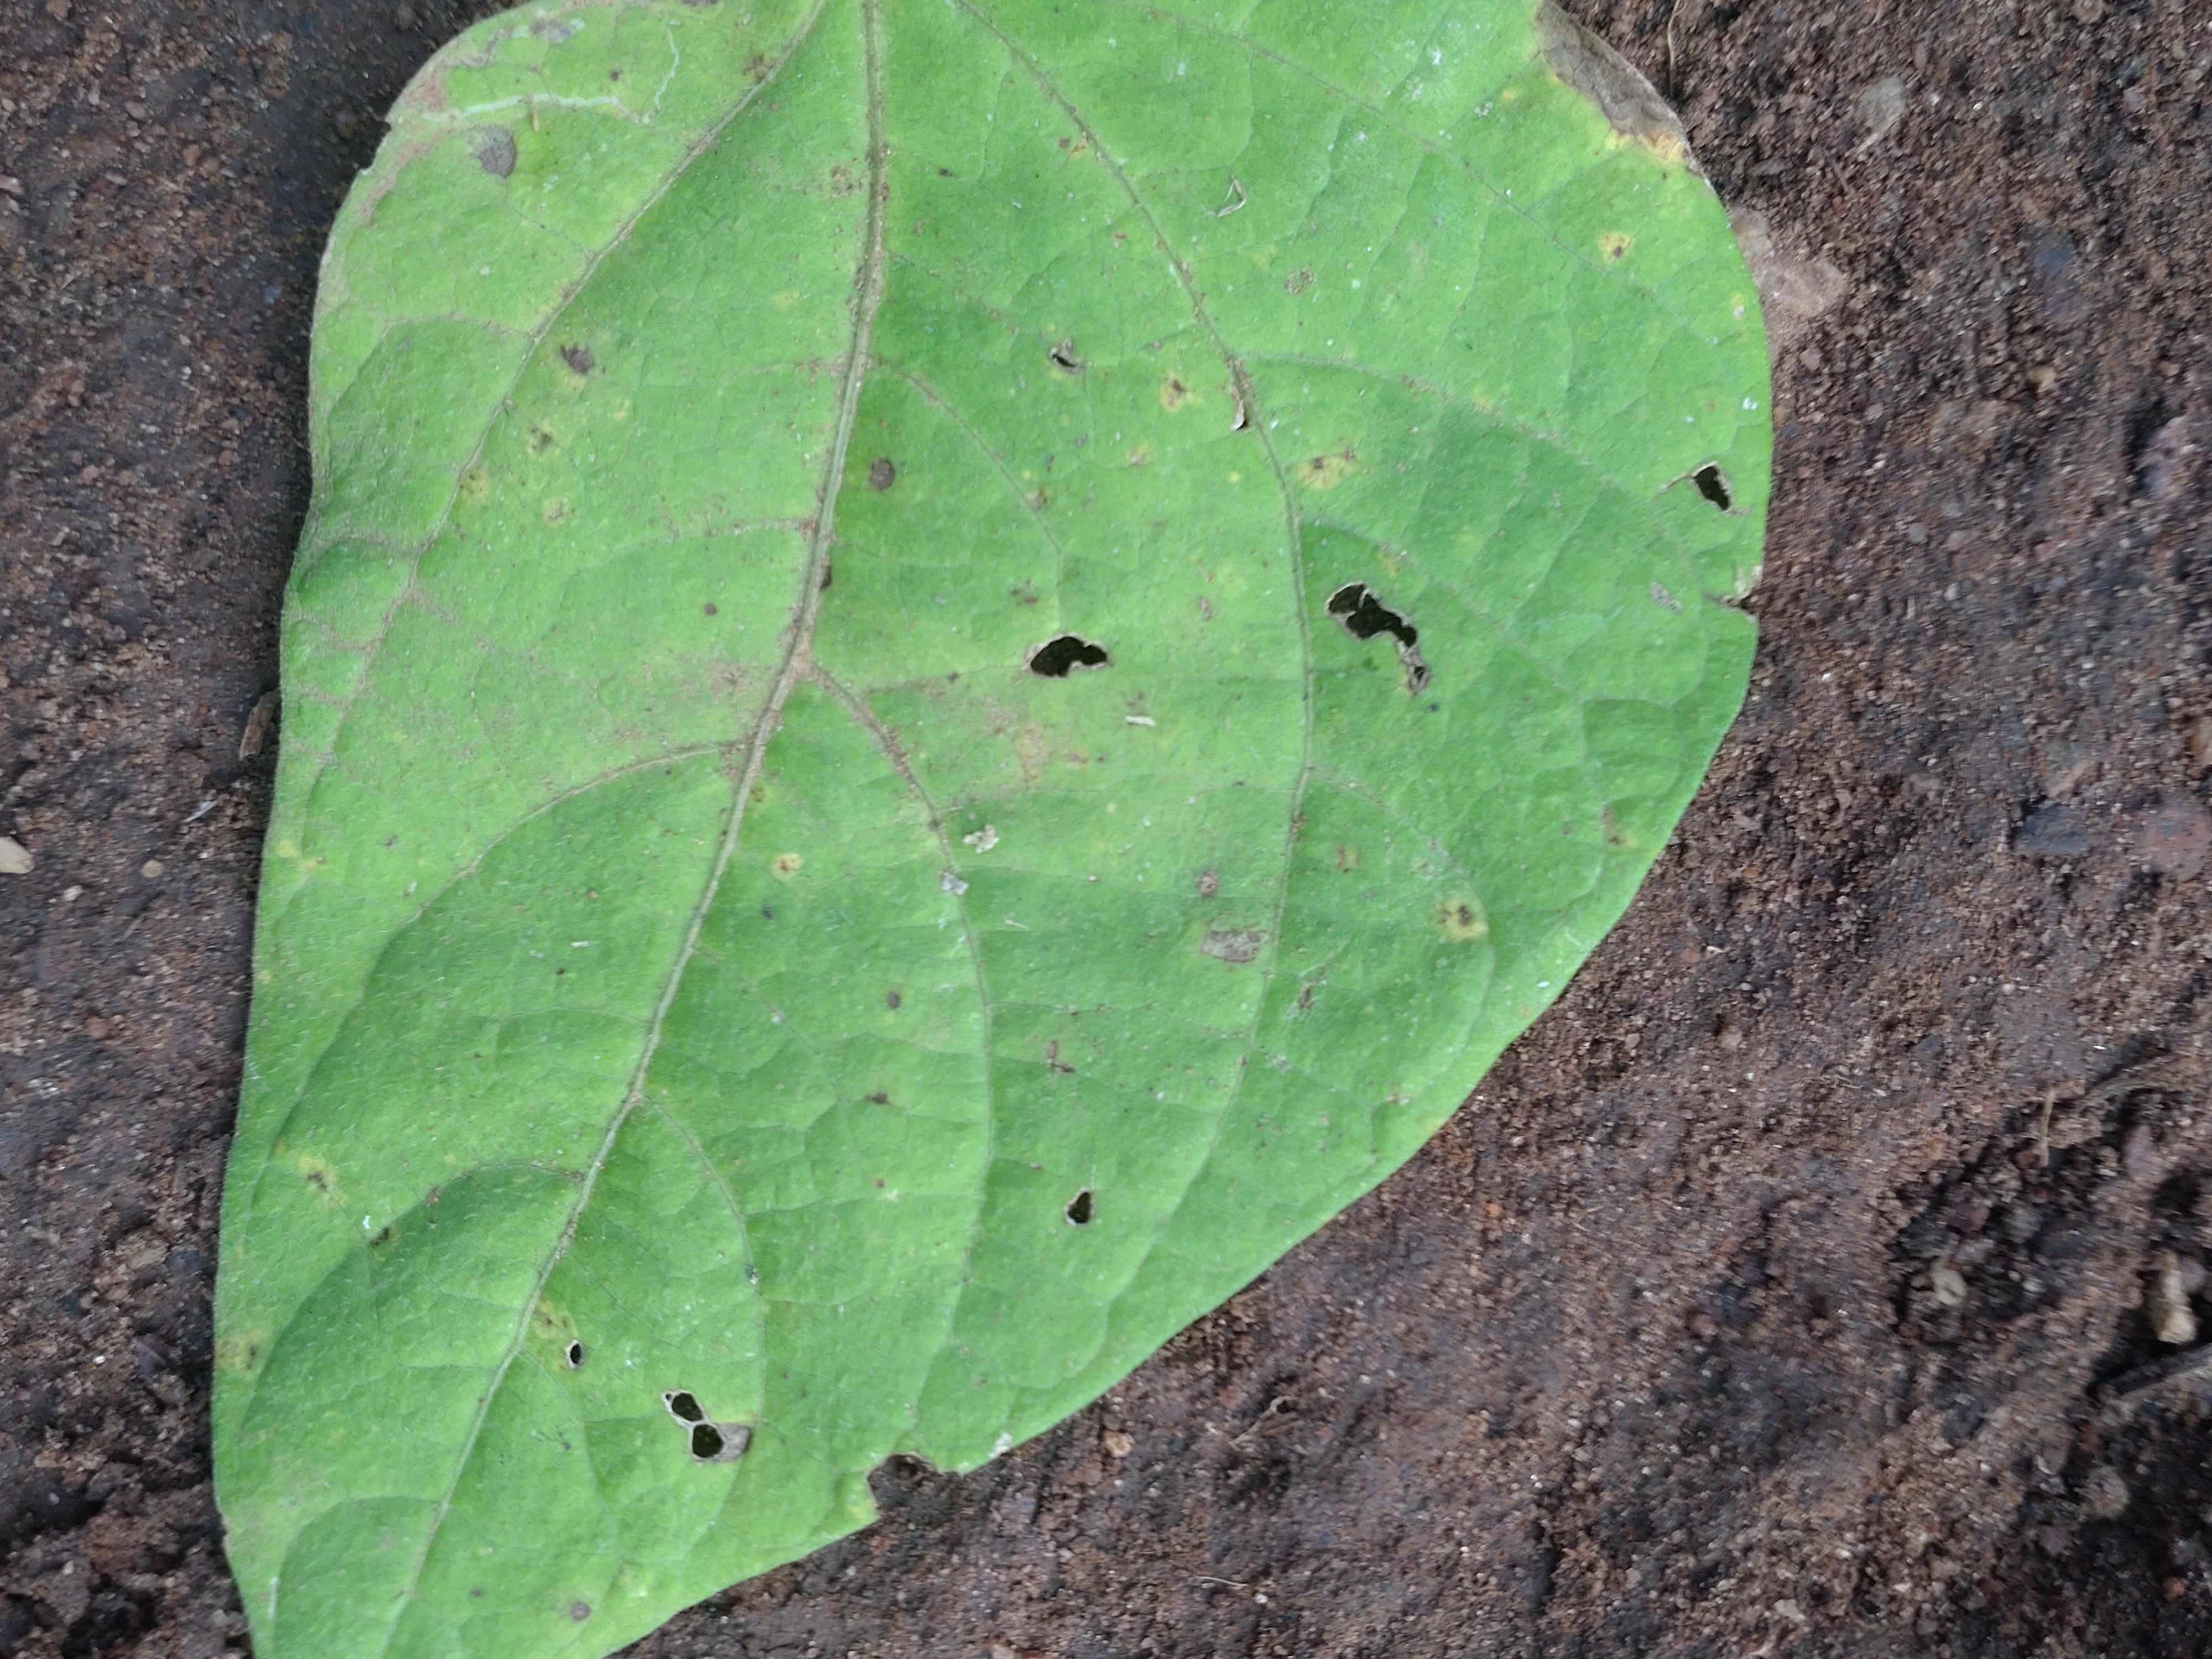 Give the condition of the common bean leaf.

anthracnose
